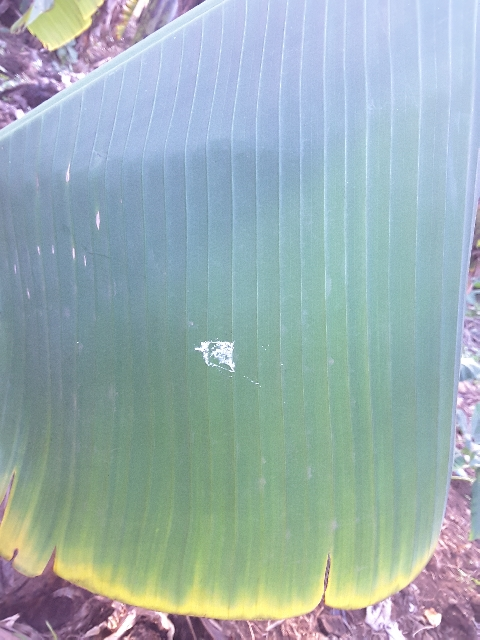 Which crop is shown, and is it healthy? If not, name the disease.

banana, fusarium wilt race 1
